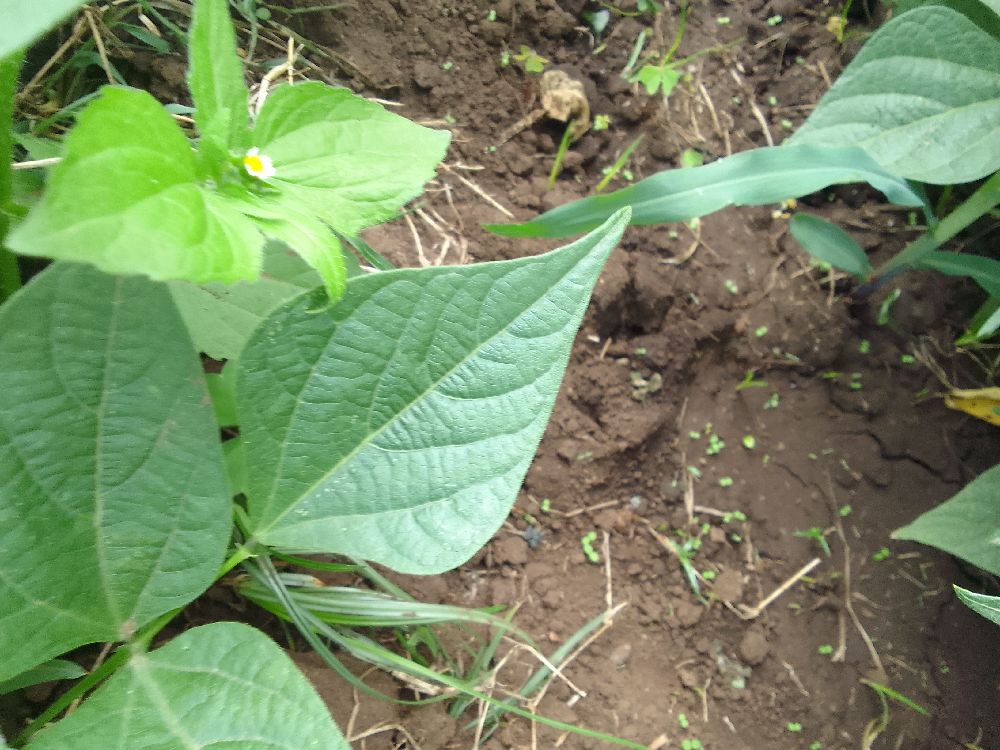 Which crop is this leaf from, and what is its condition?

common bean, healthy
